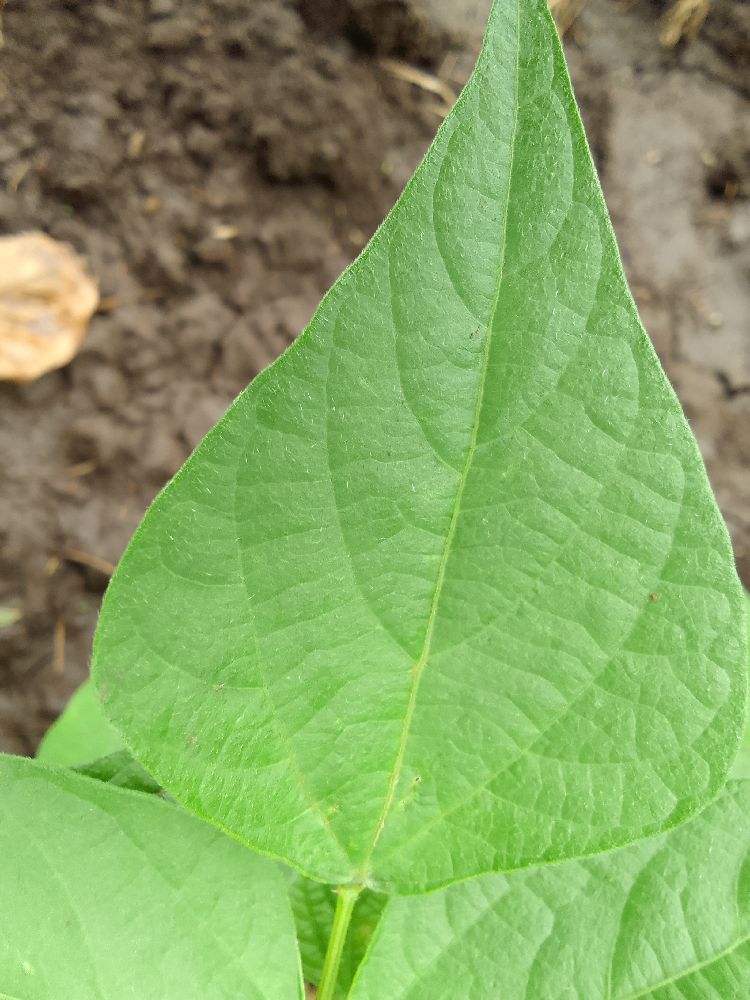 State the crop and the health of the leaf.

common bean, healthy
